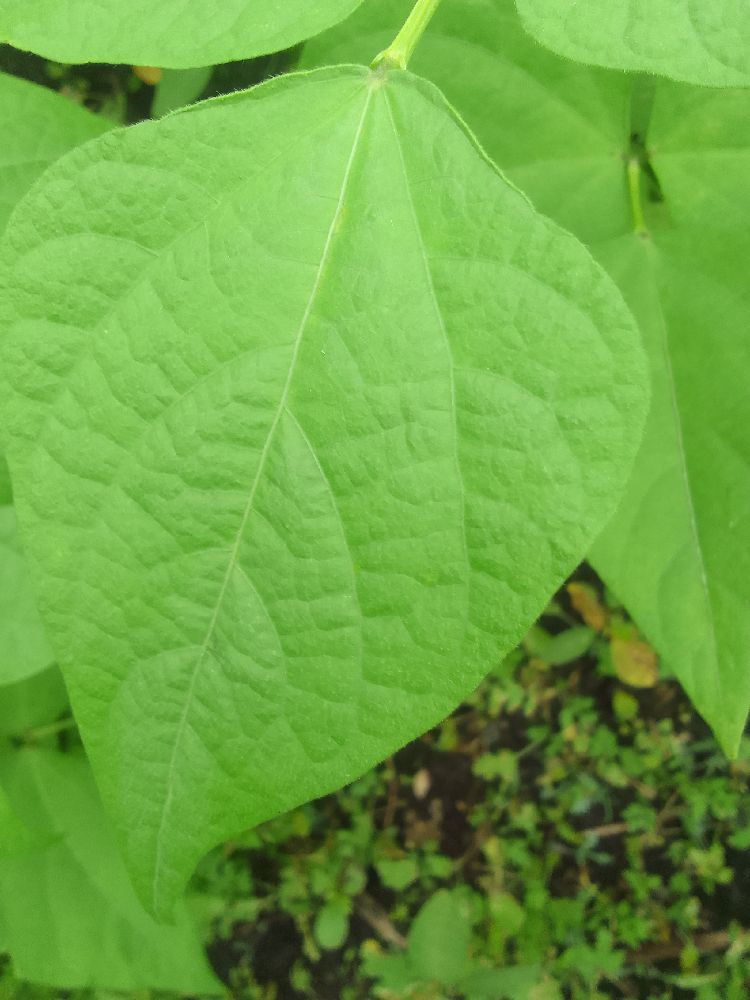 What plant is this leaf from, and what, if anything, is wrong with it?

common bean, healthy
